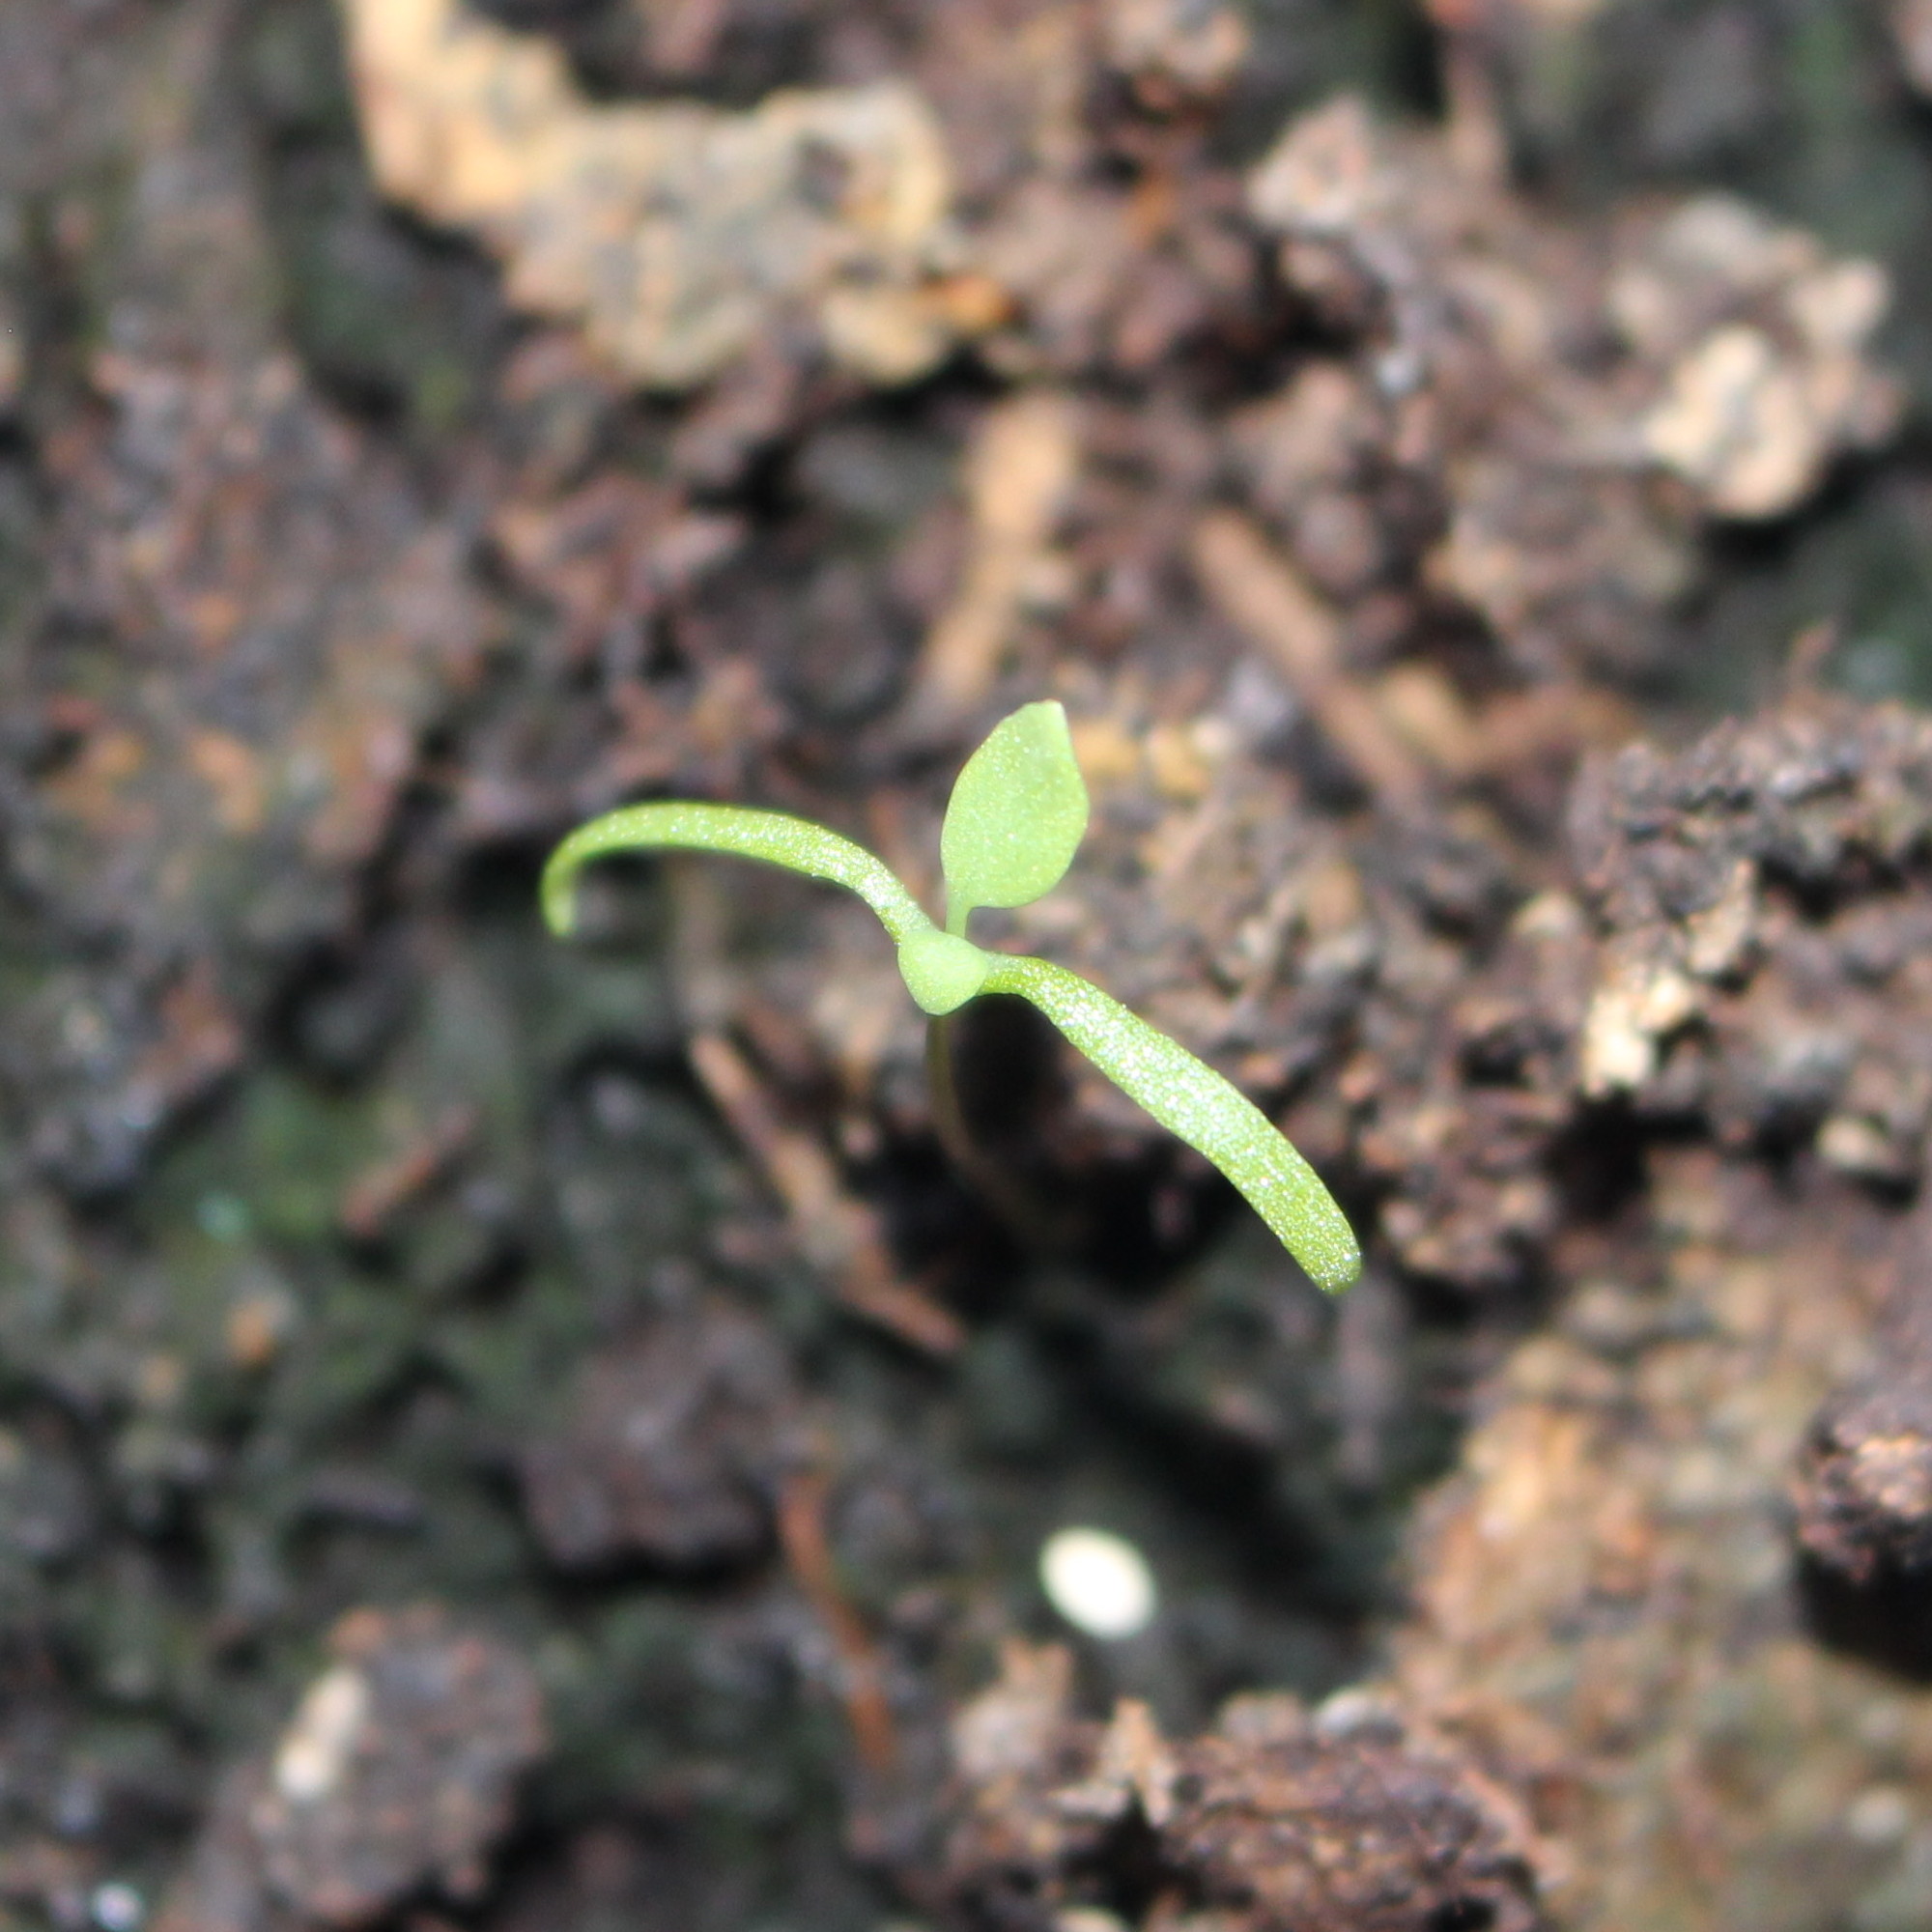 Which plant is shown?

Papaver rhoeas
